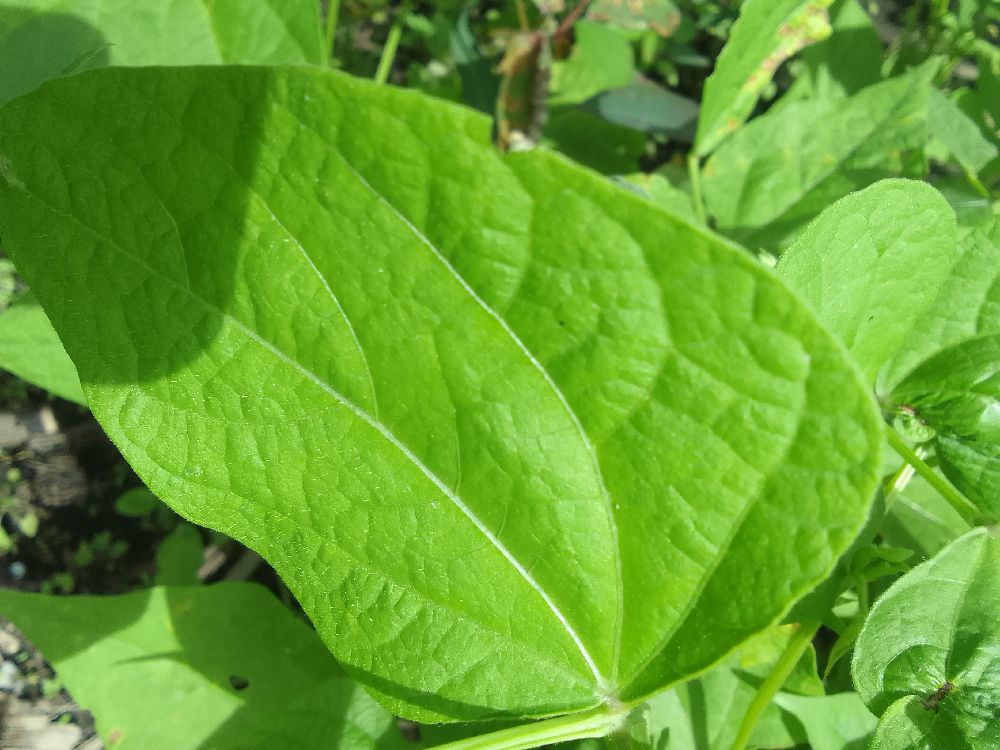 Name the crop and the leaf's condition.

common bean, healthy
